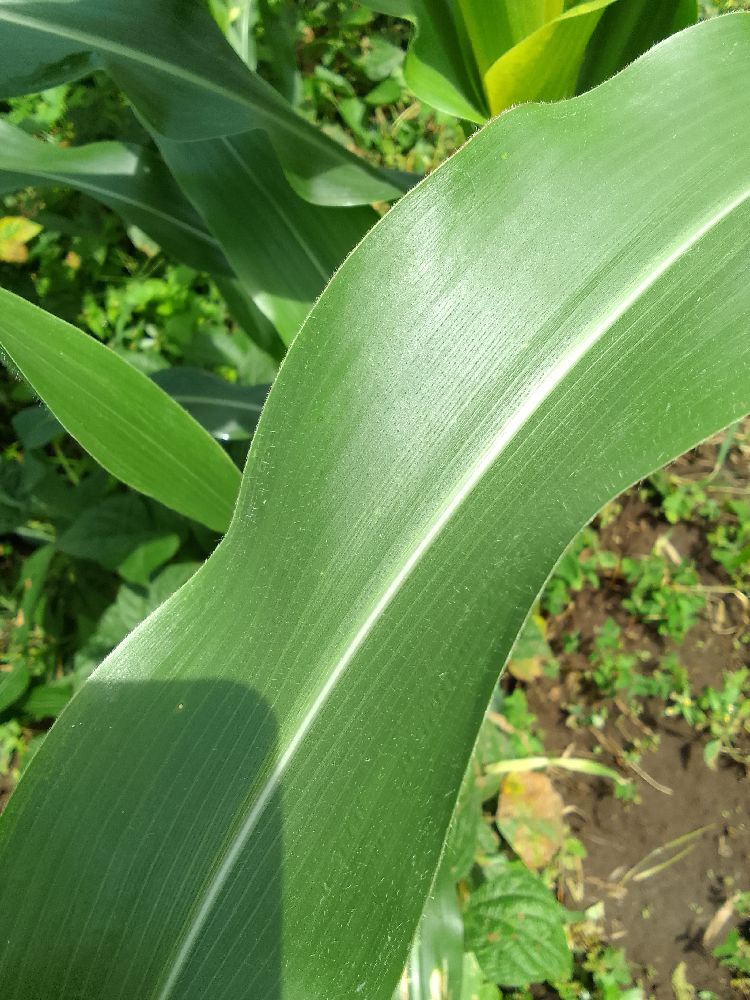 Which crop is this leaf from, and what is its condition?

maize, healthy
